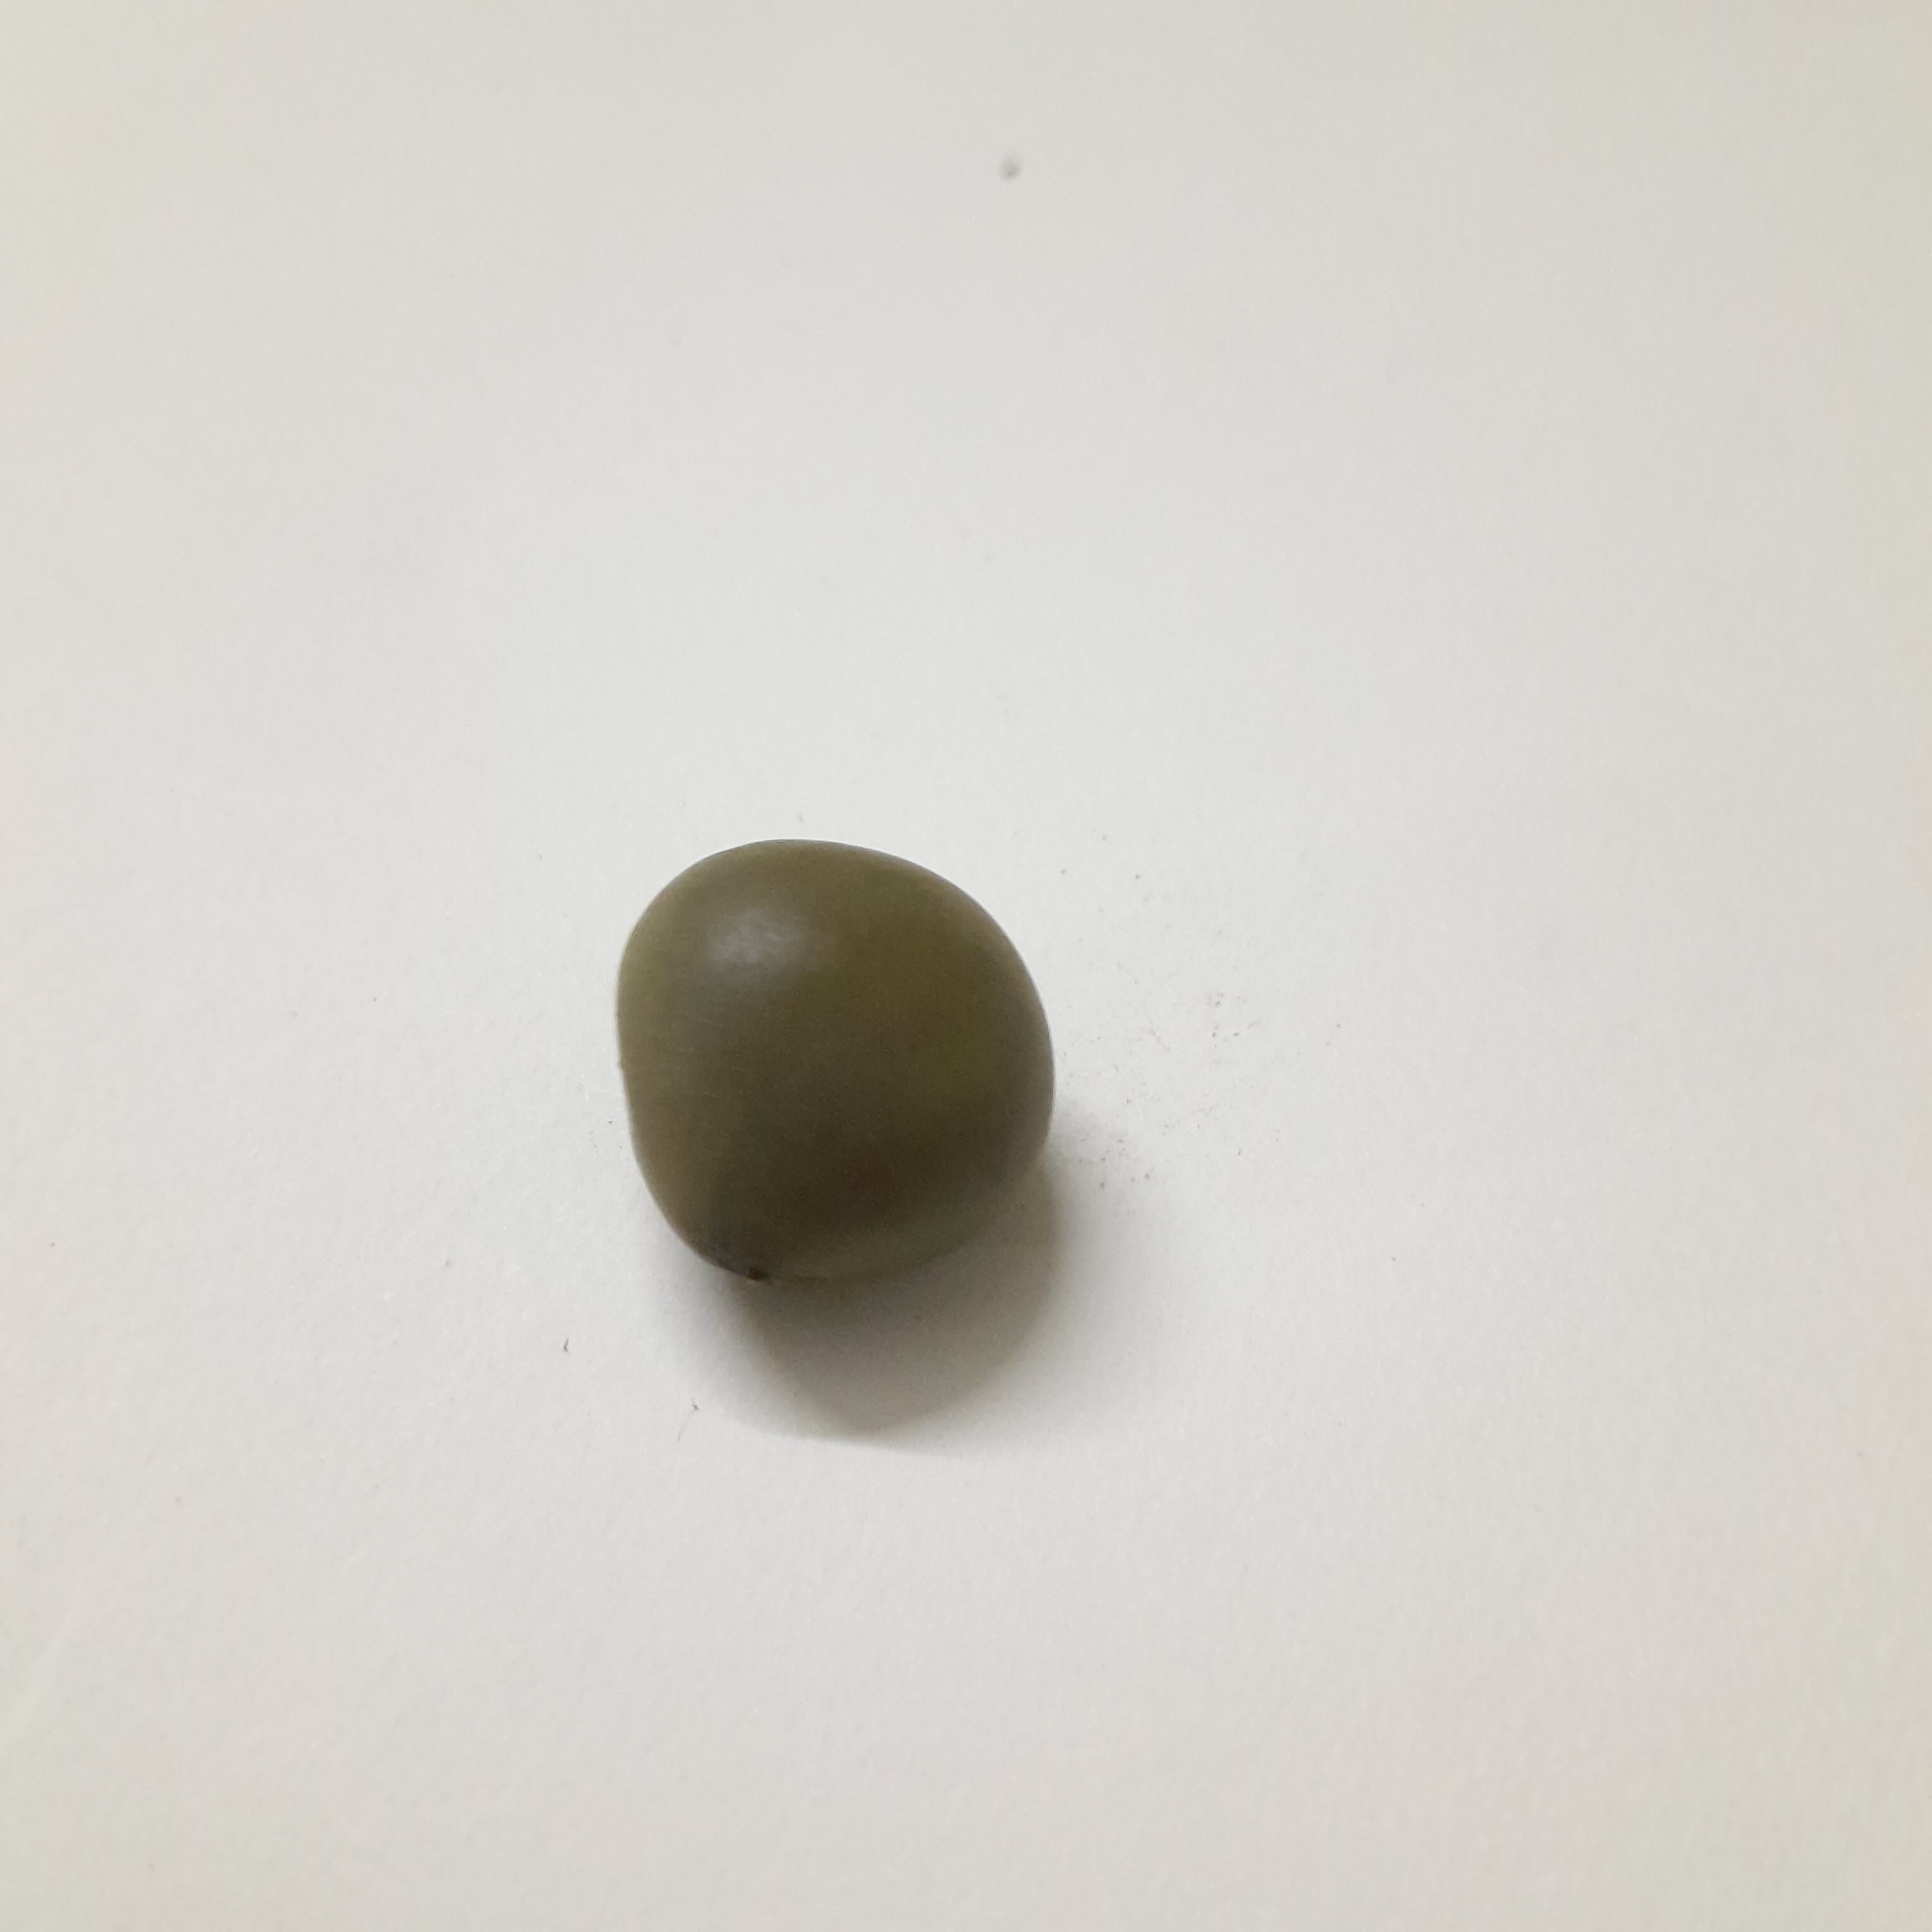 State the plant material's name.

sagargota
